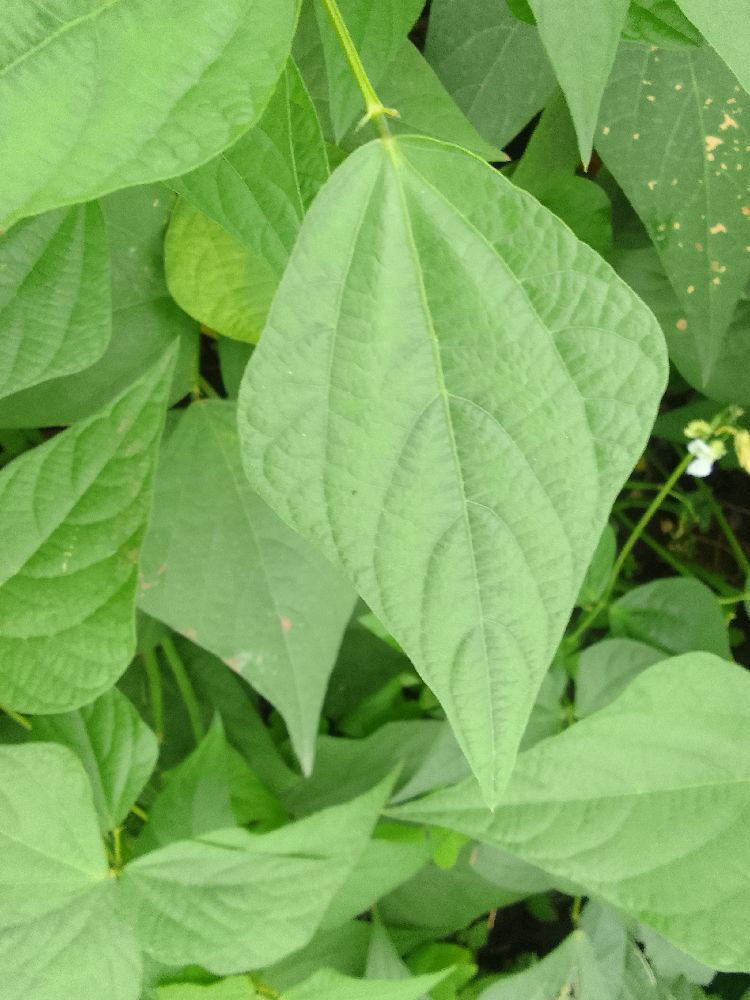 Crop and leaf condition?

common bean, healthy
